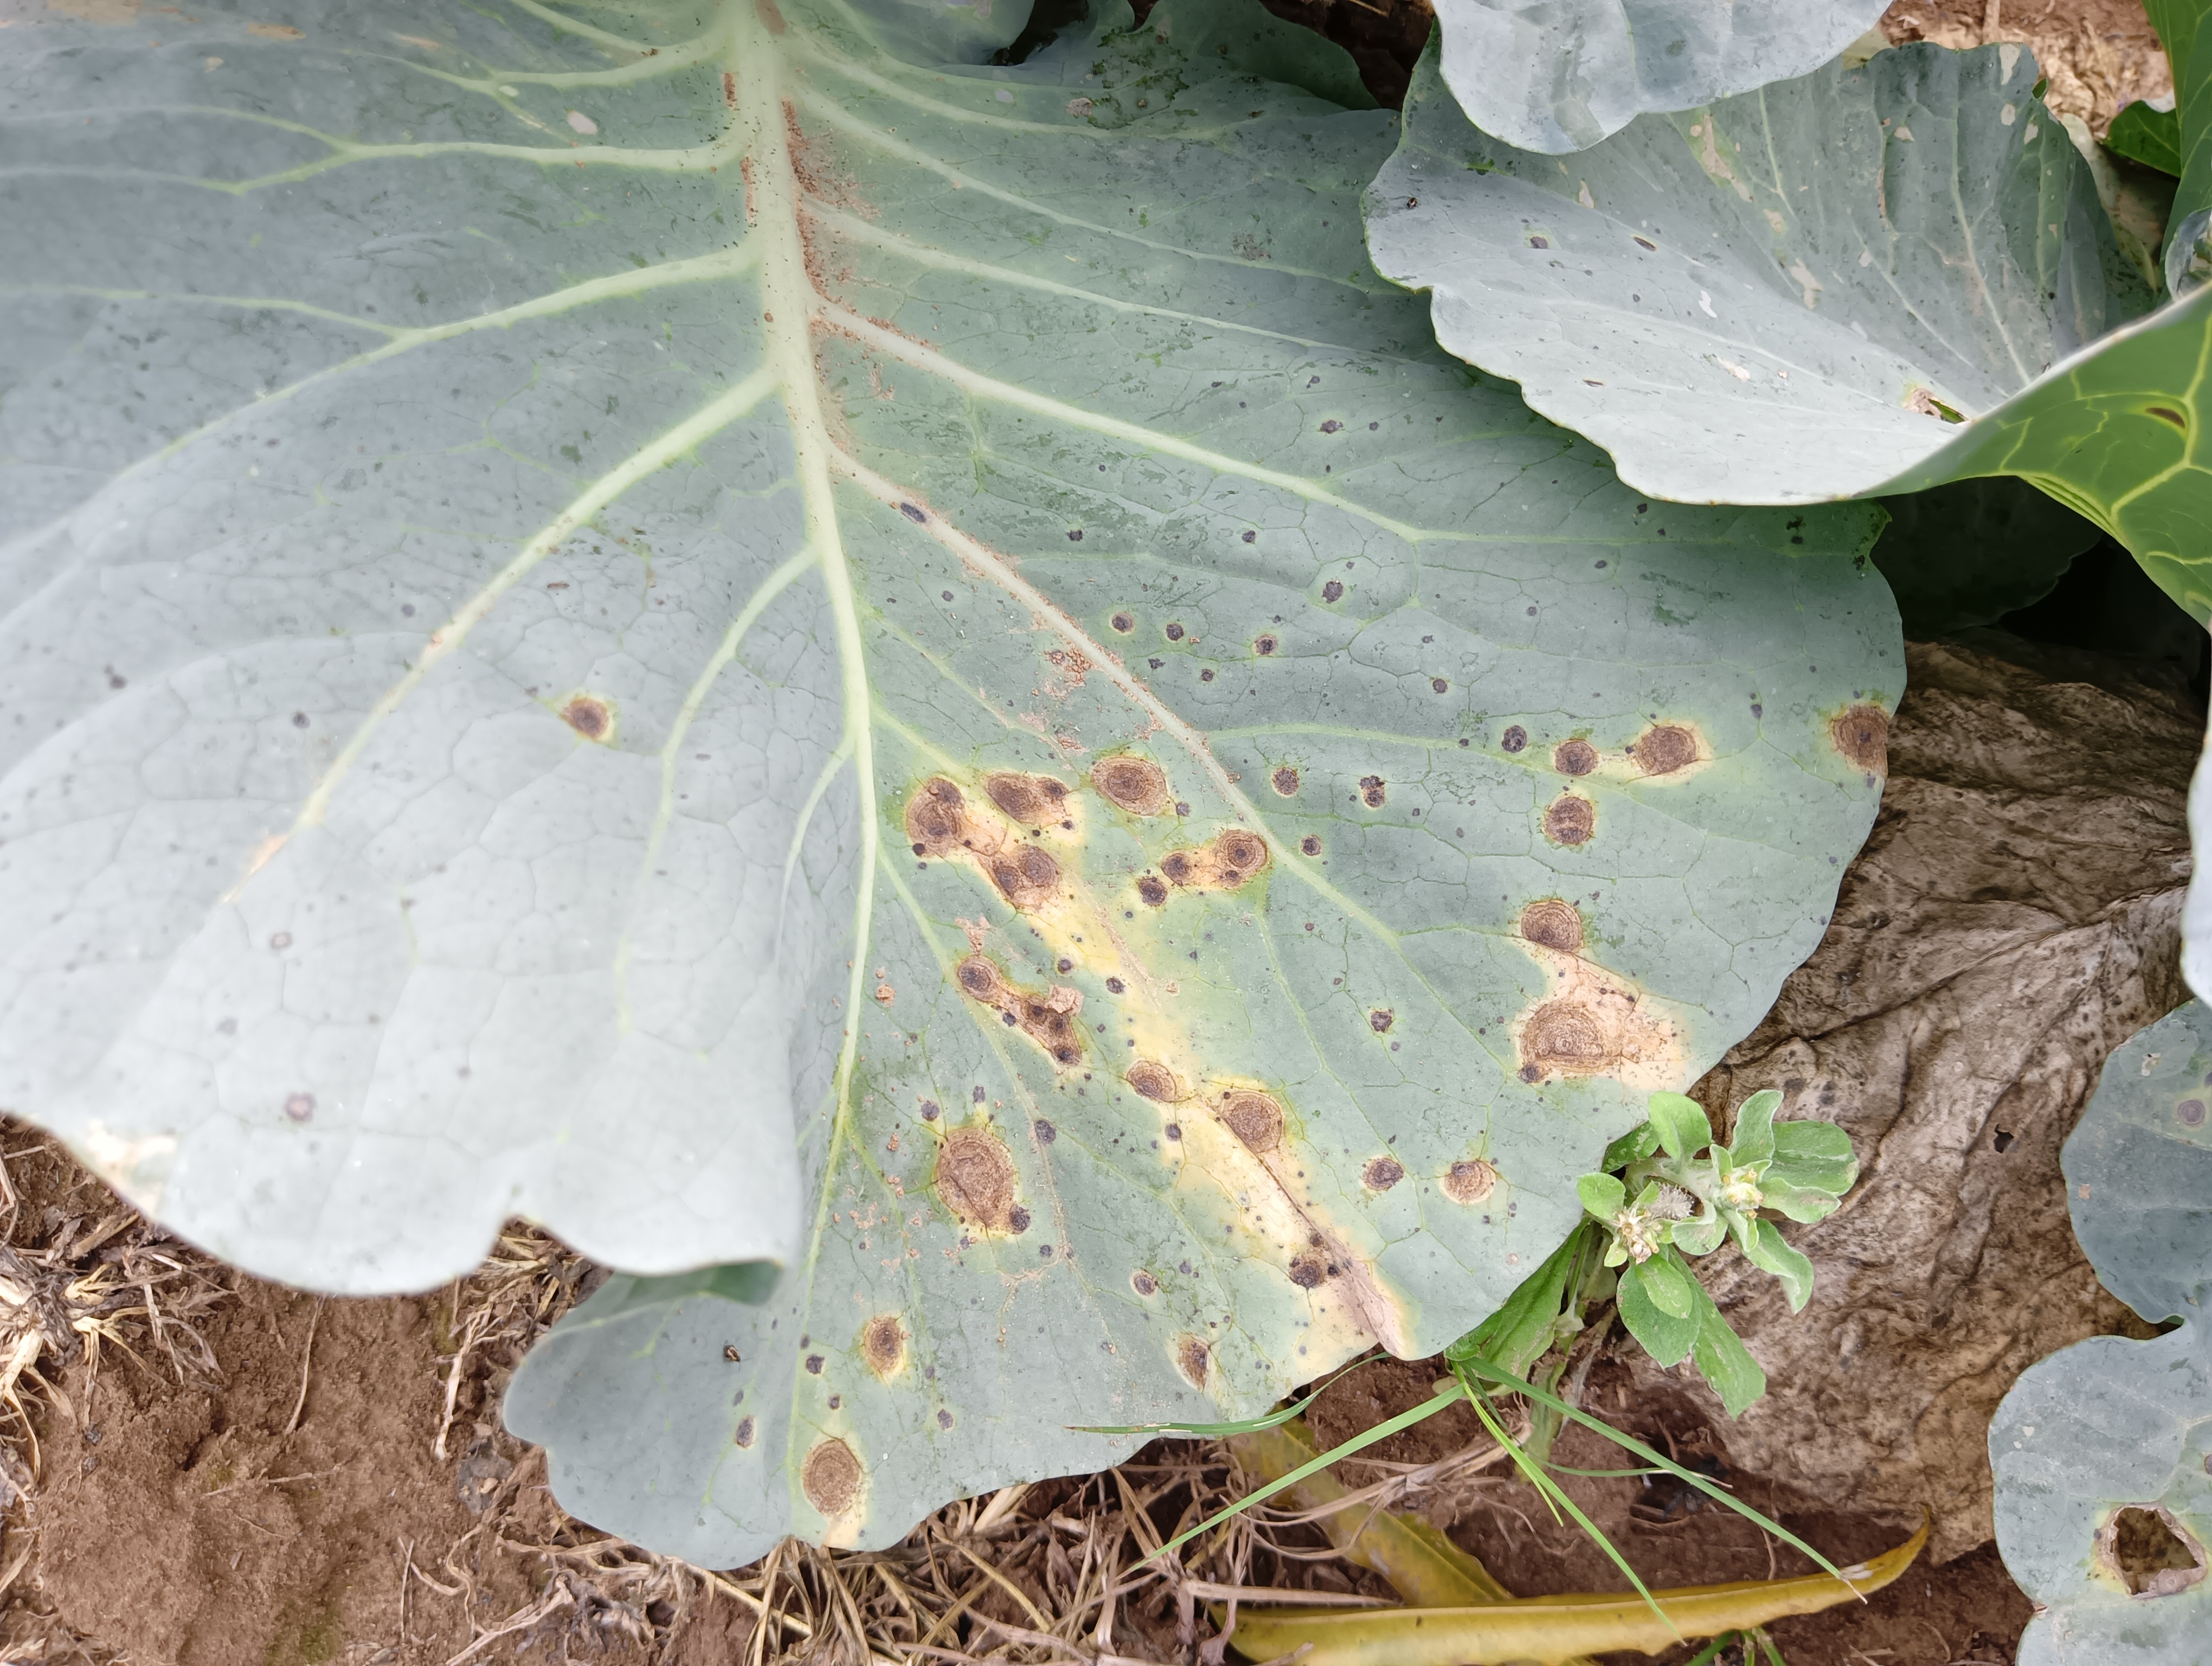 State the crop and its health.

cabbage, alternaria
